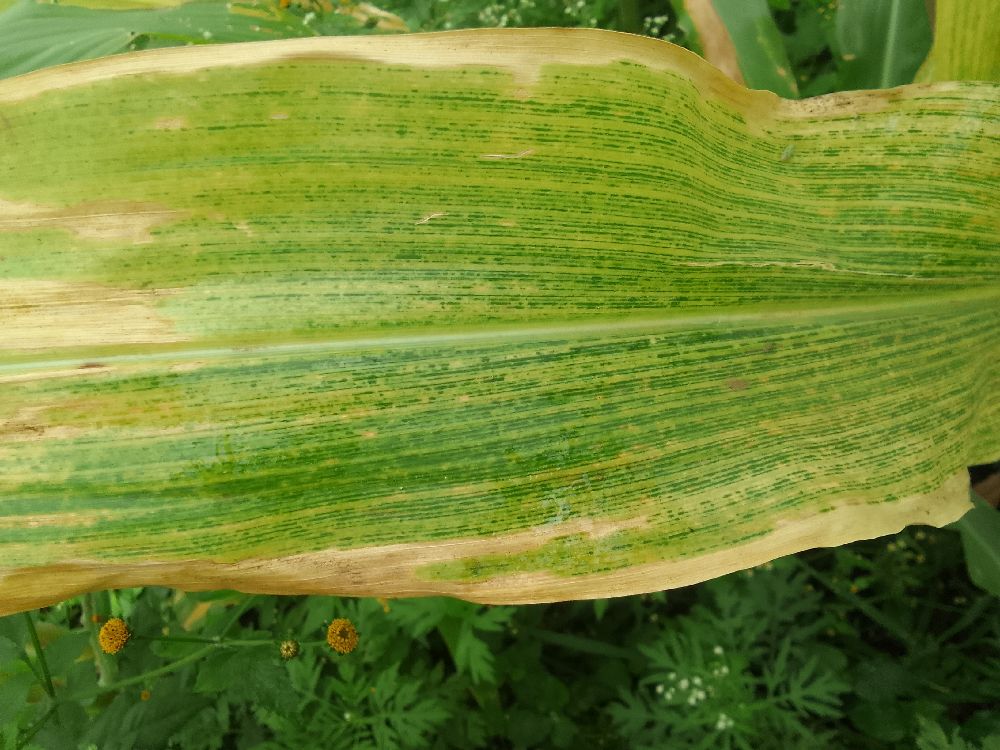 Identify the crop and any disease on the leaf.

maize, maize lethal necrosis
